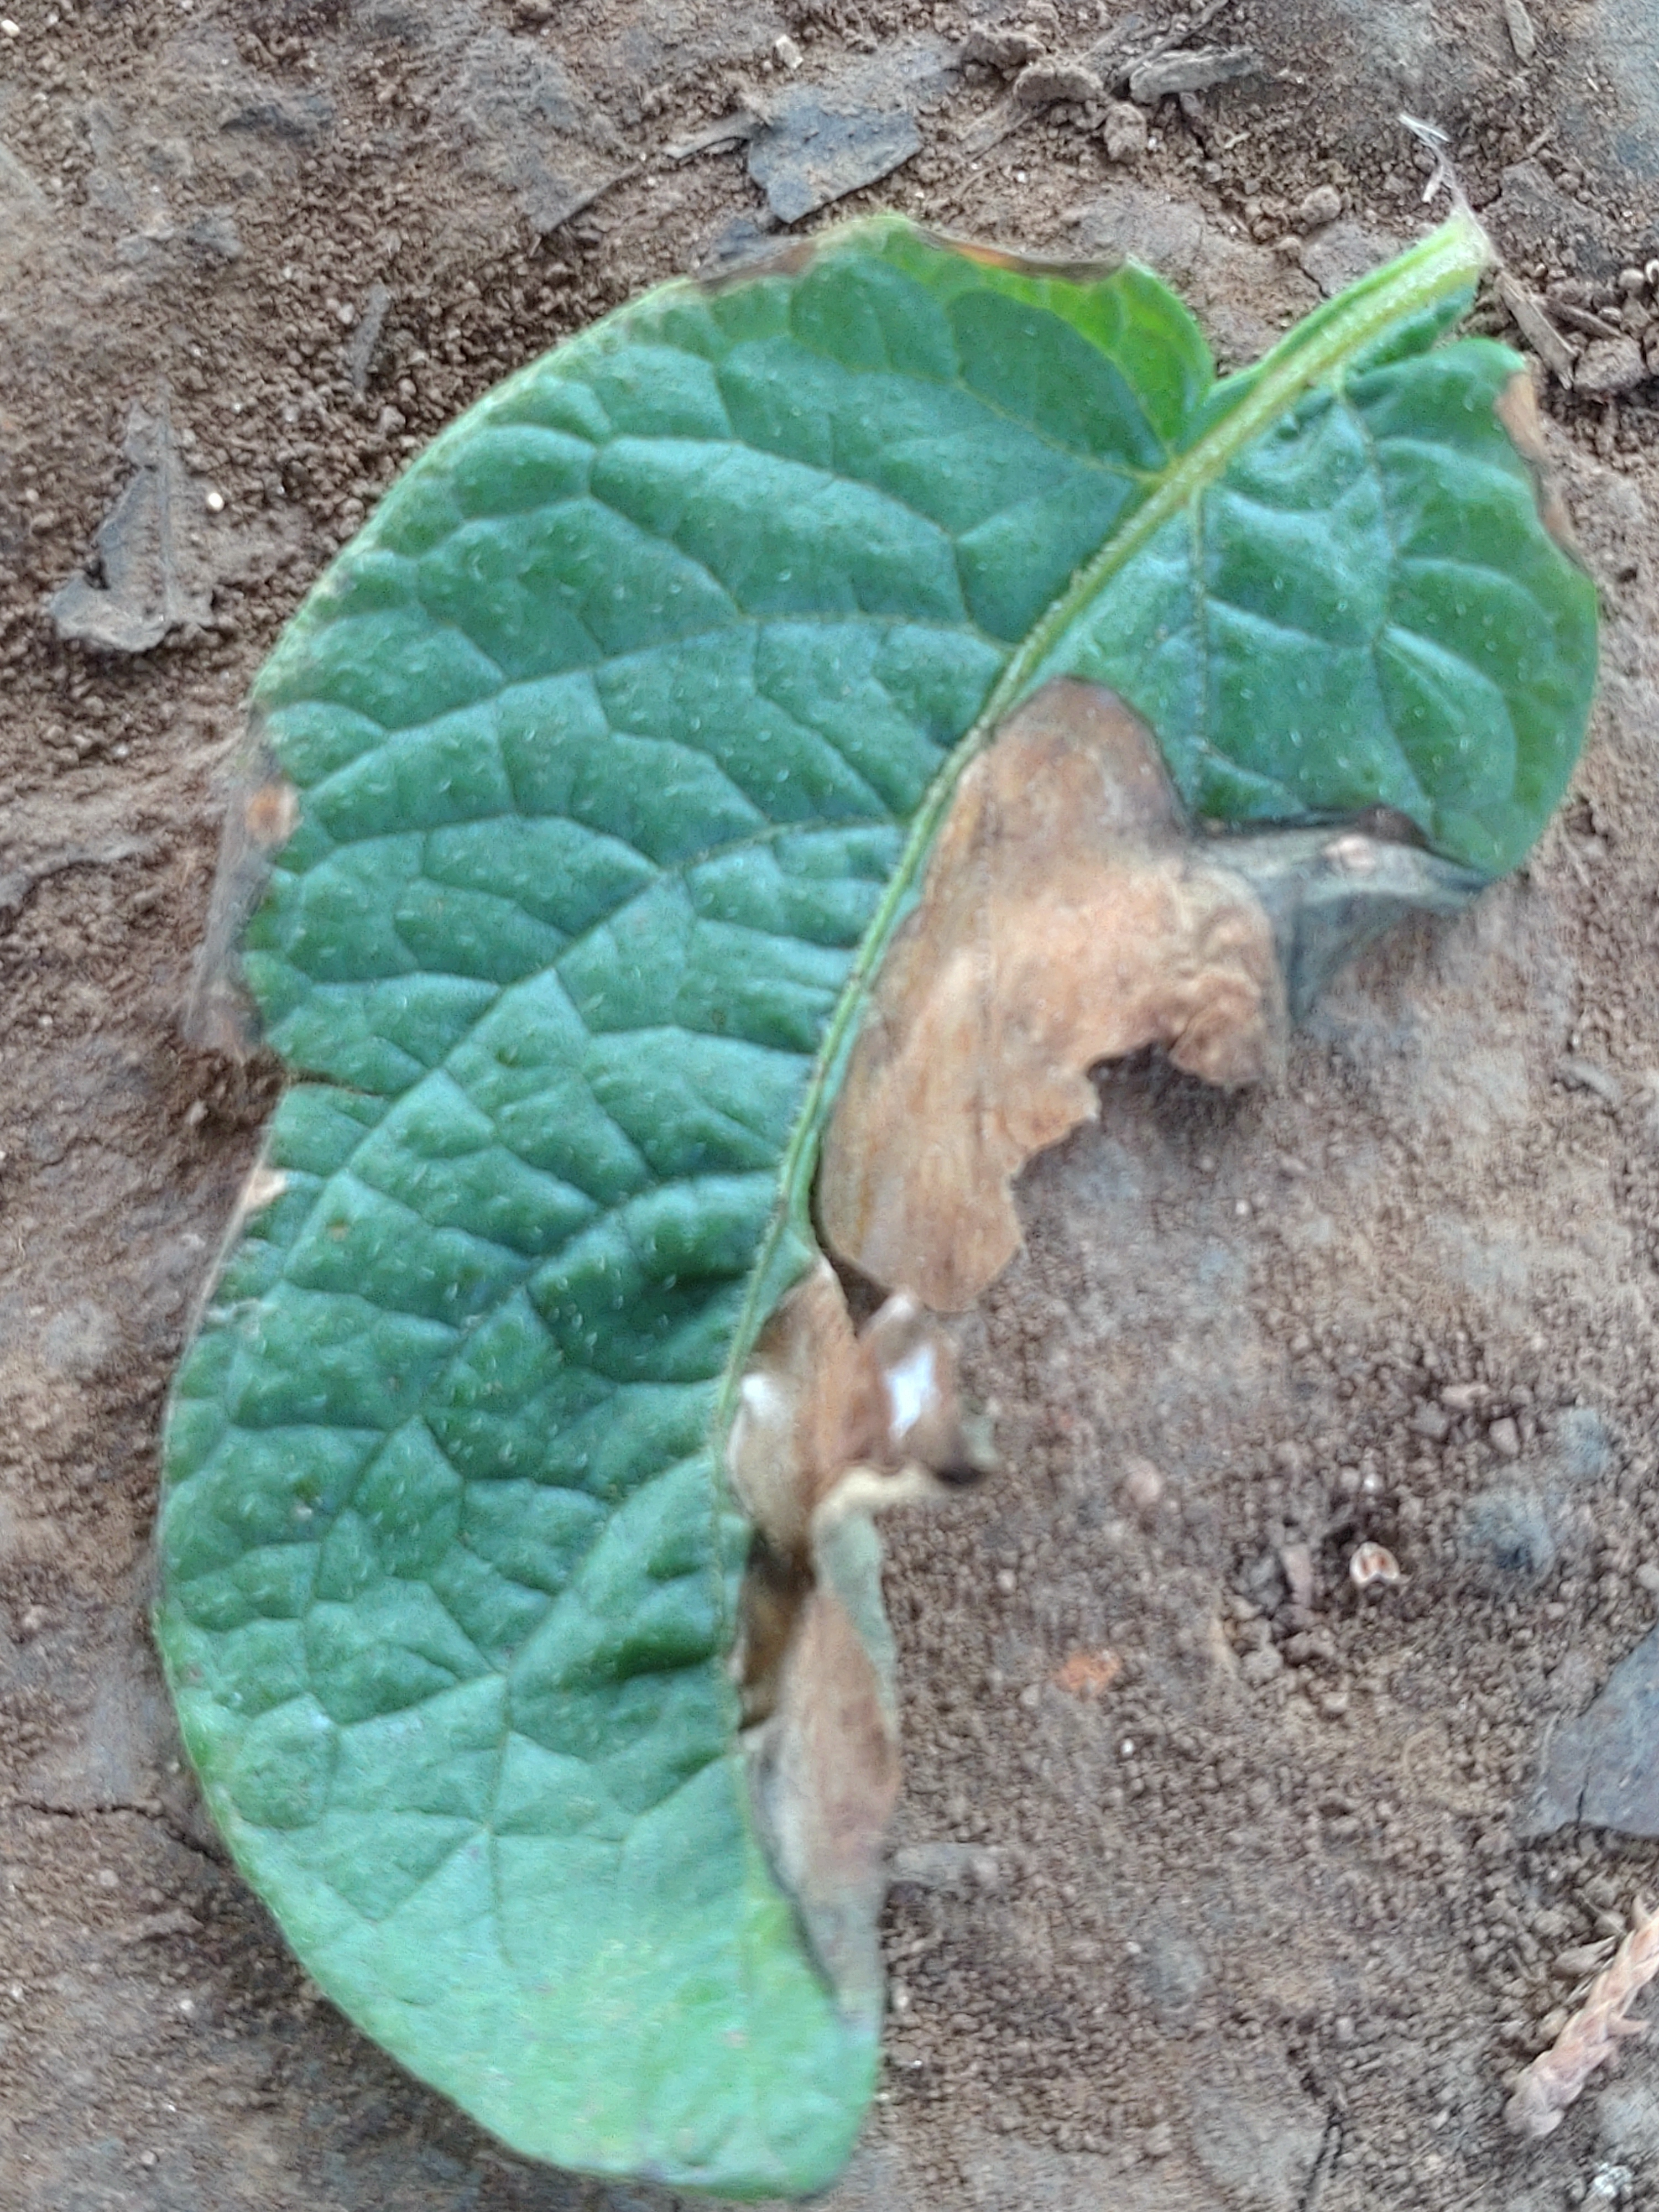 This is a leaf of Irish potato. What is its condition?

early blight
